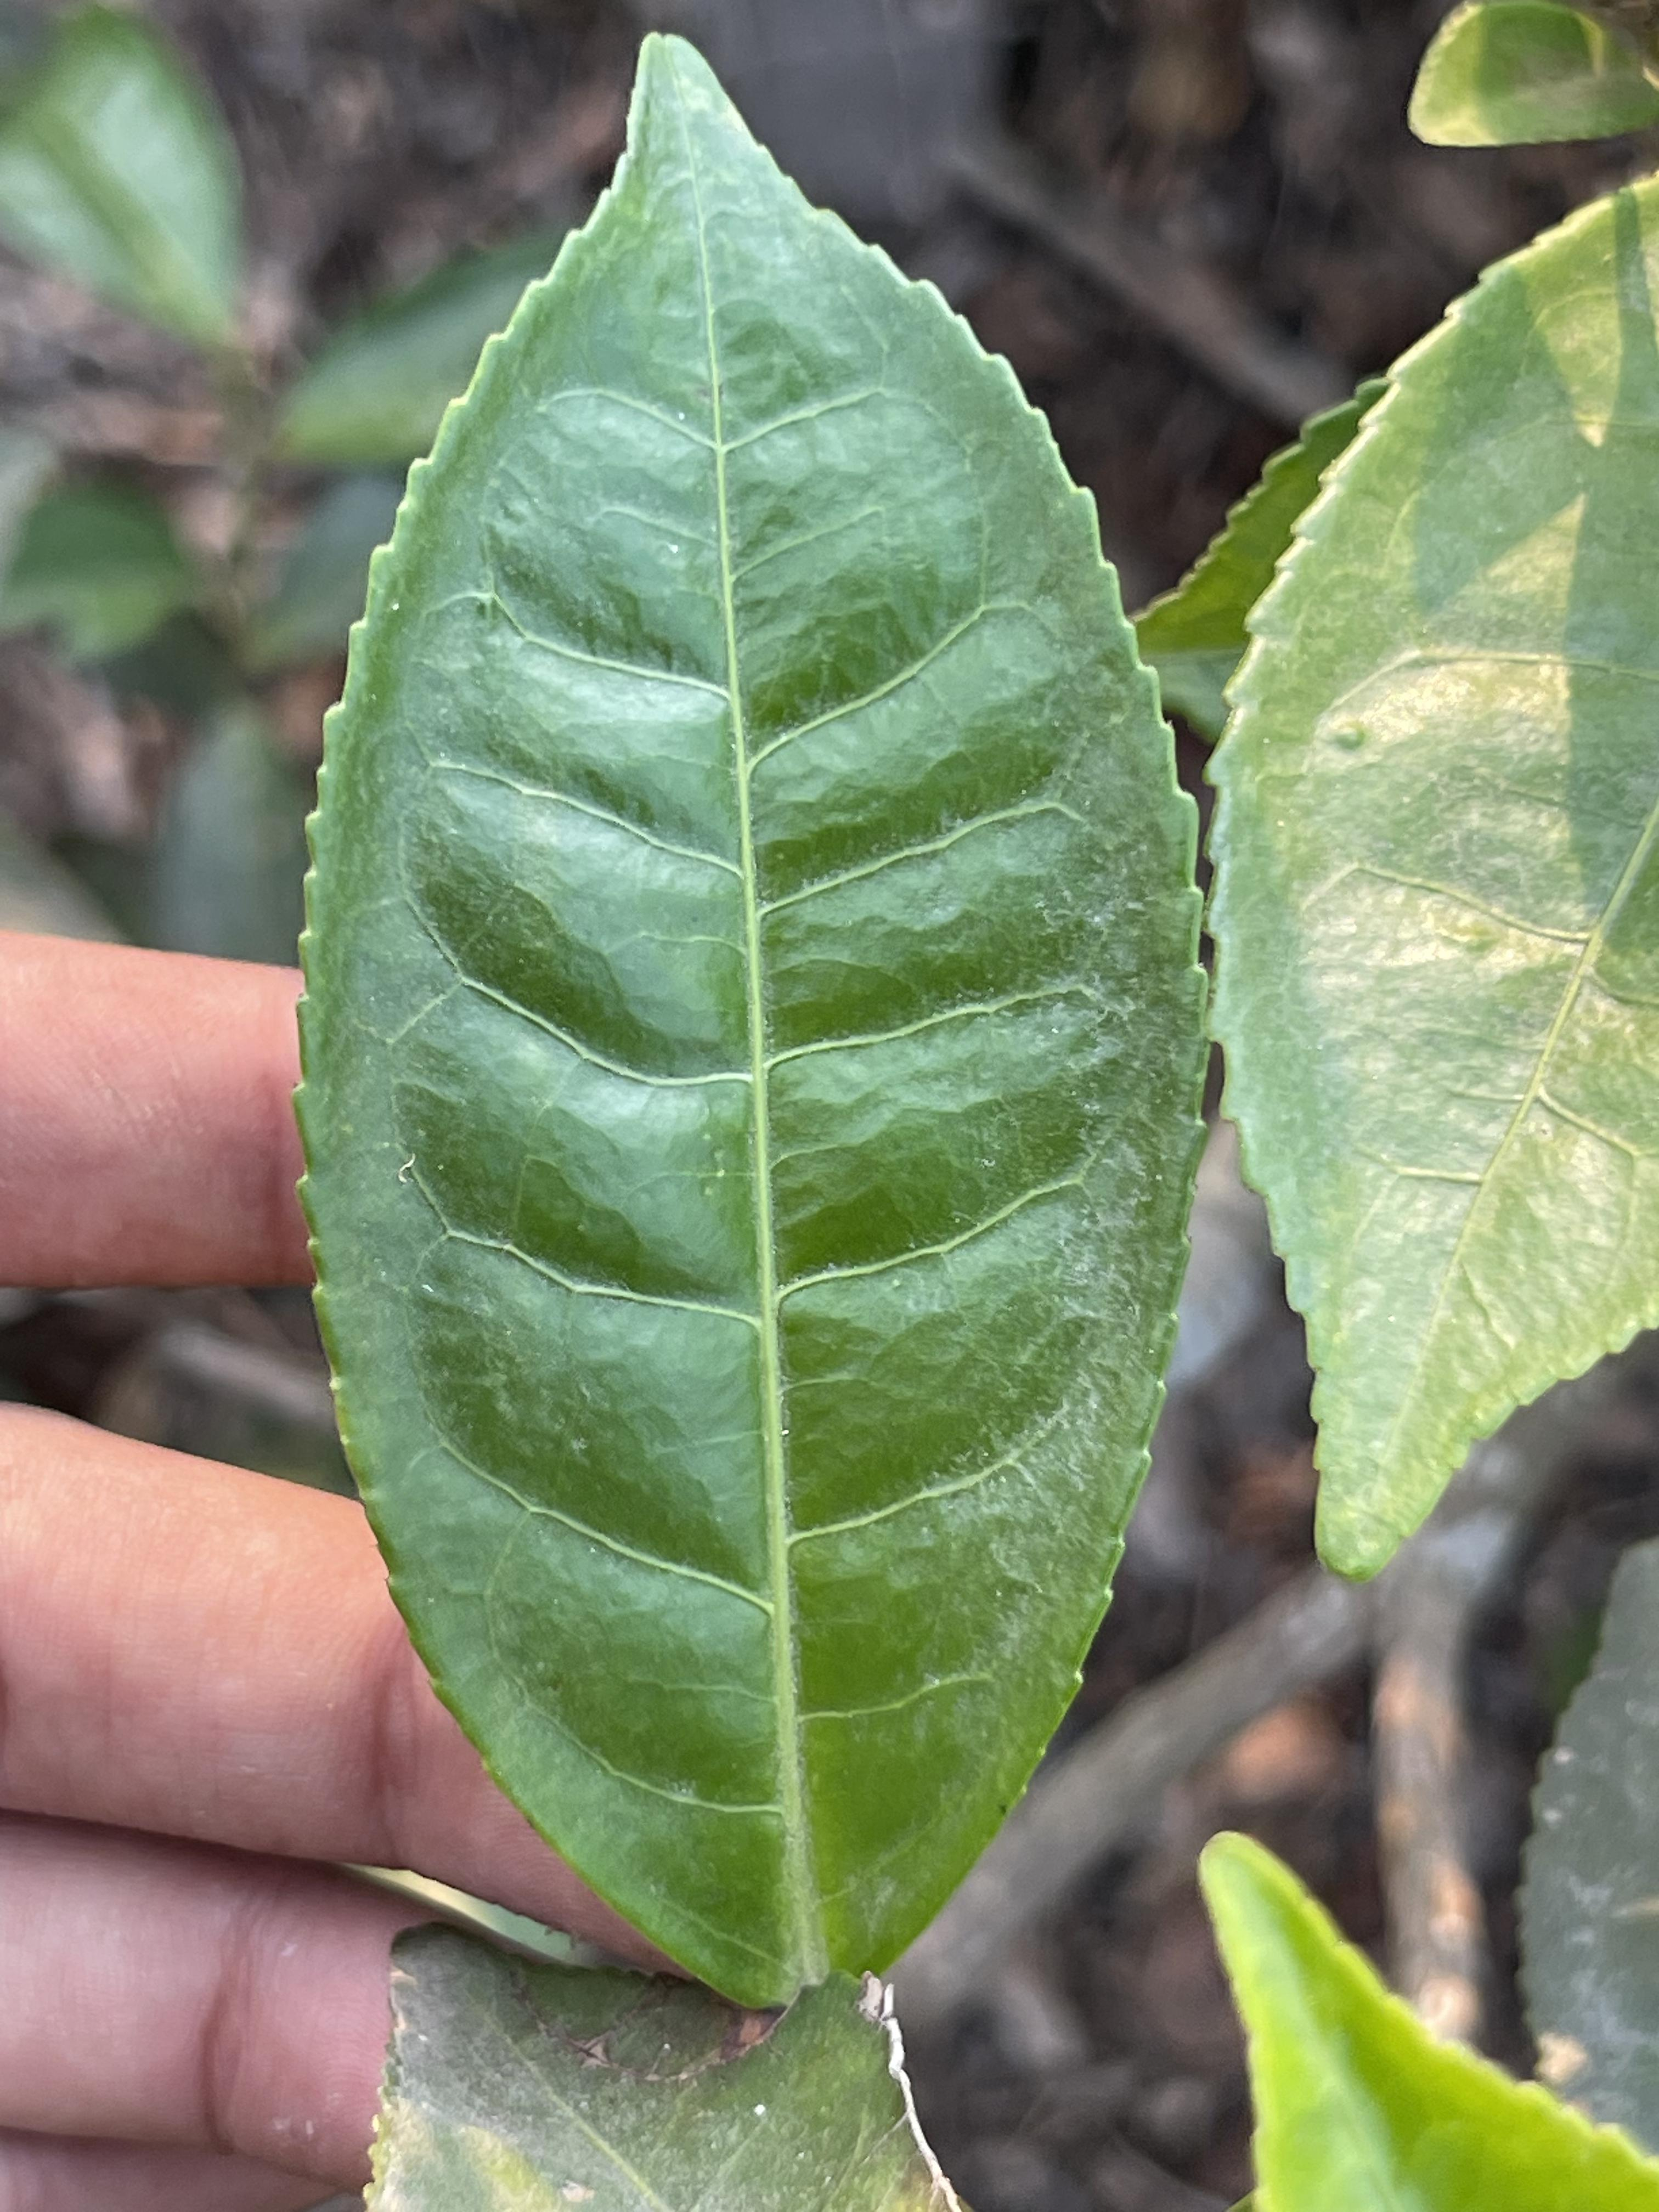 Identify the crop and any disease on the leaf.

tea, healthy leaf
